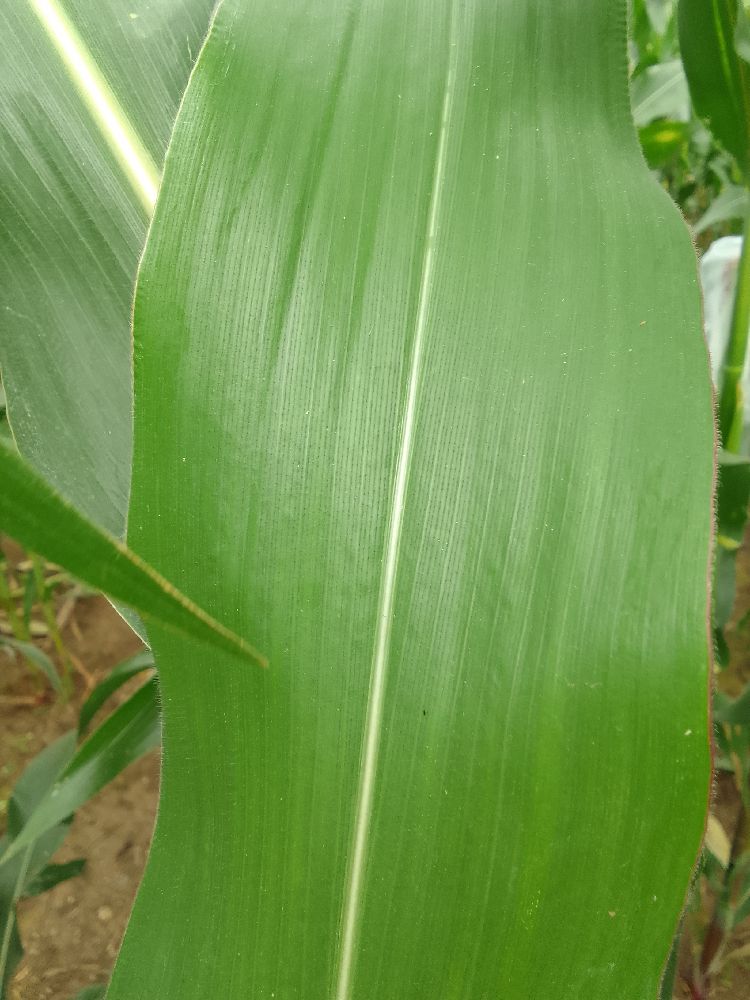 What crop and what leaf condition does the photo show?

maize, healthy
